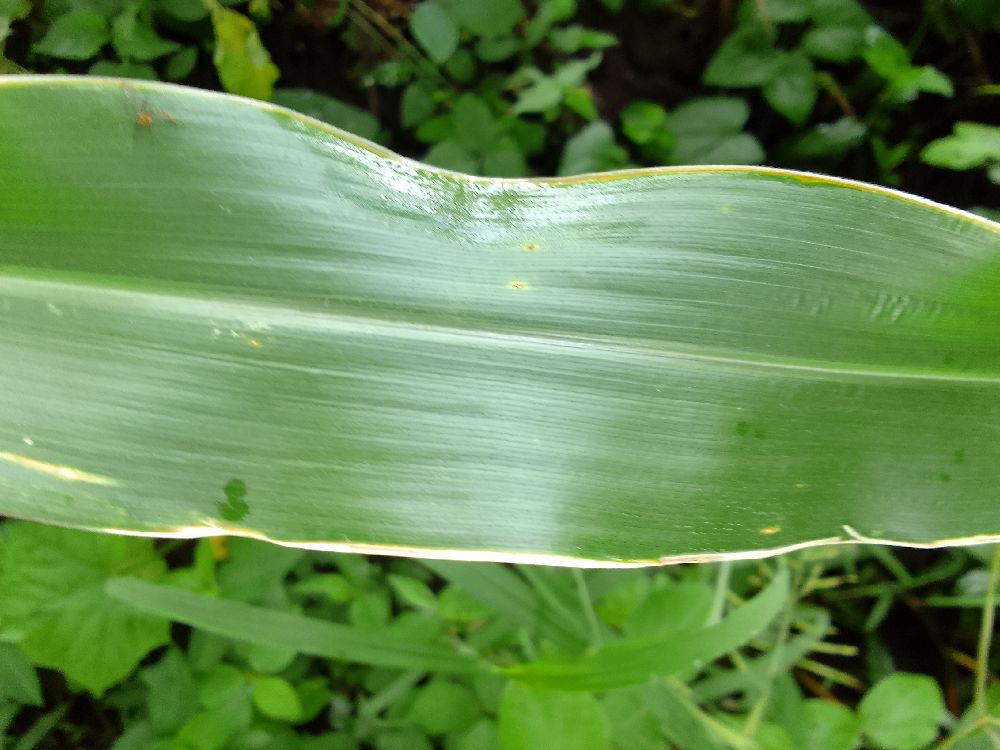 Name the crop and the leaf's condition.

maize, healthy
